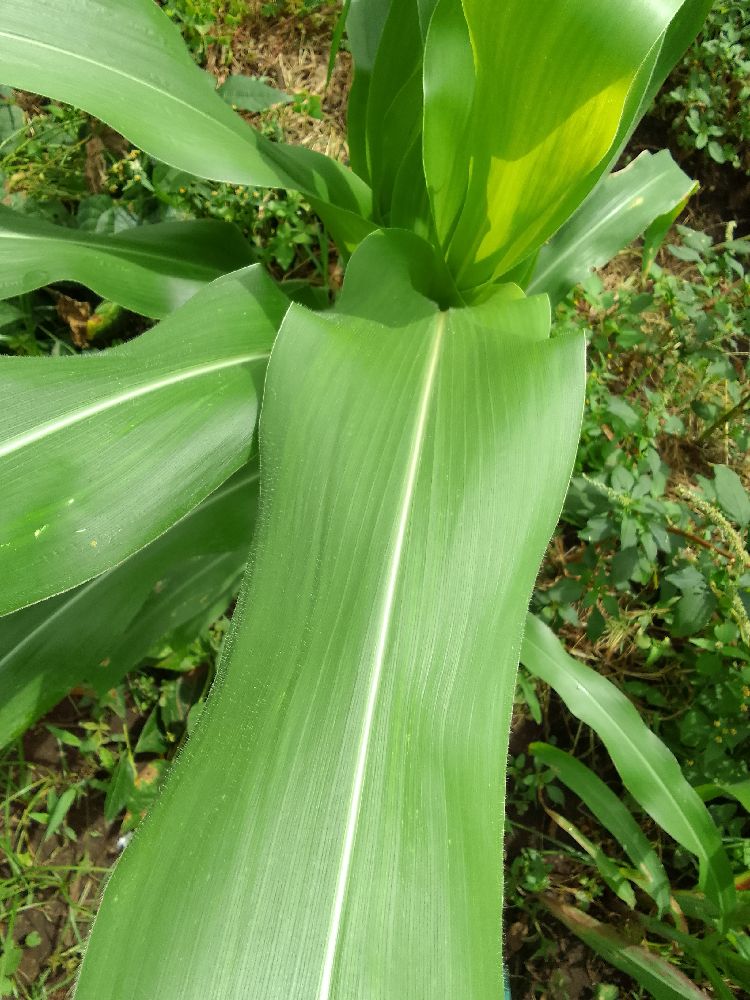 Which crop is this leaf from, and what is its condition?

maize, healthy
